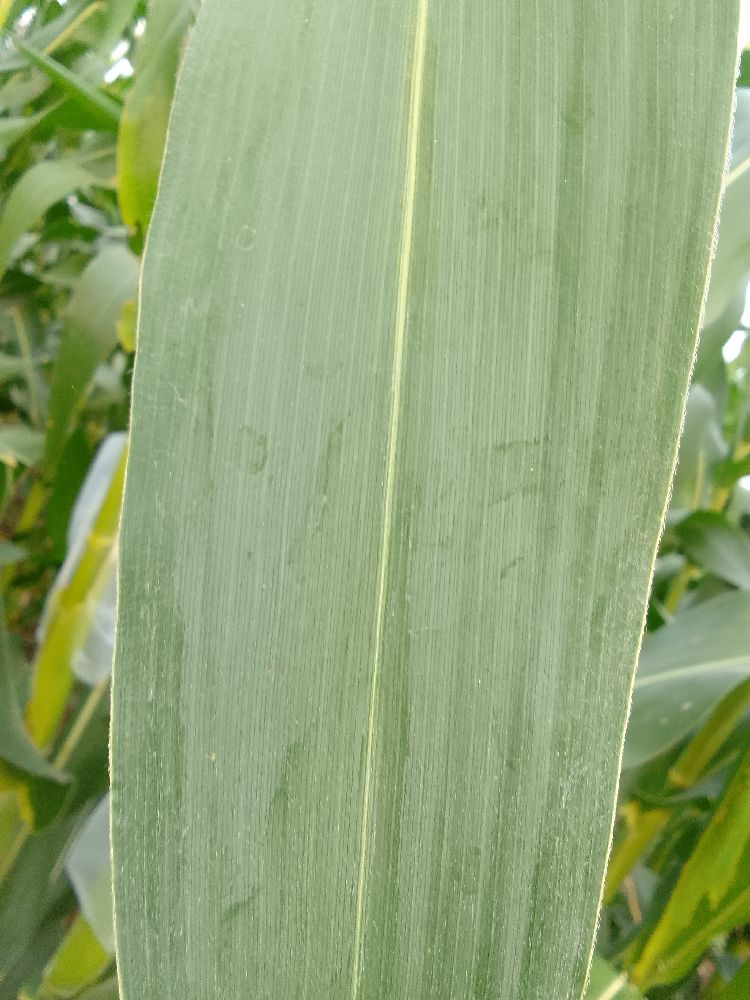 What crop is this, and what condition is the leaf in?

maize, healthy
